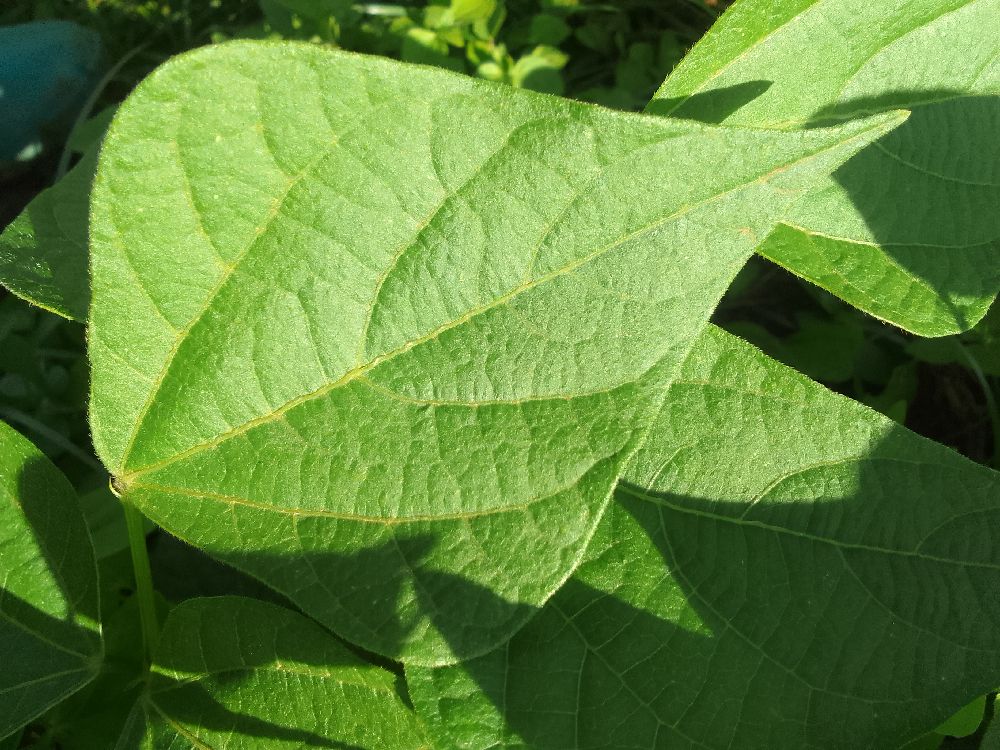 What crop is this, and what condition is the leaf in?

common bean, healthy
